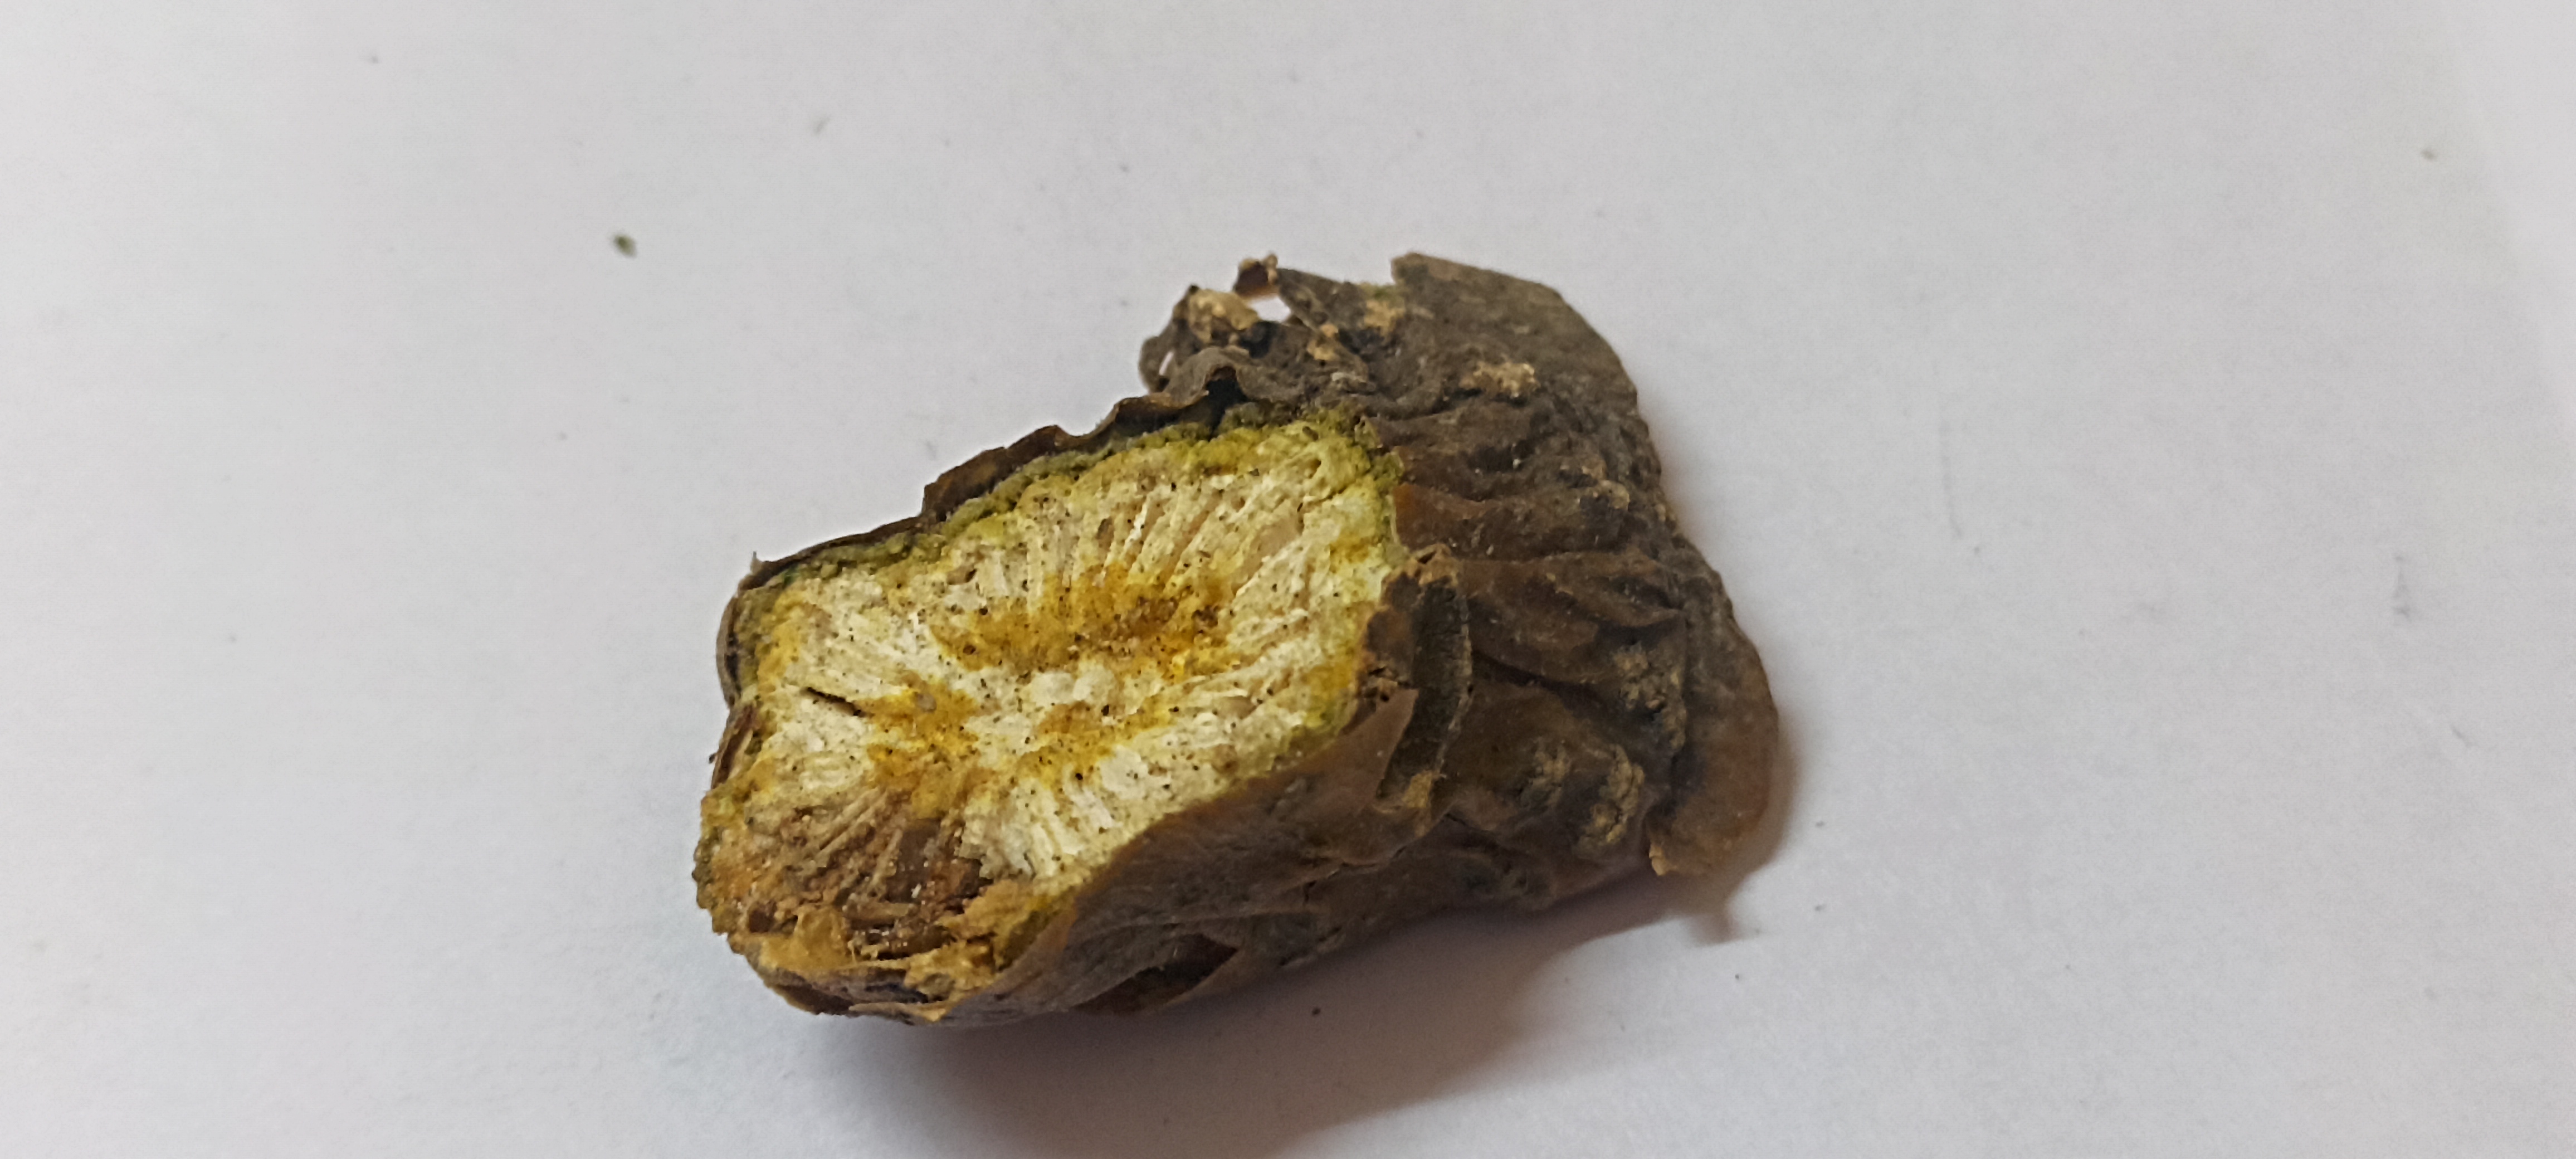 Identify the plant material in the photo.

gulvel
